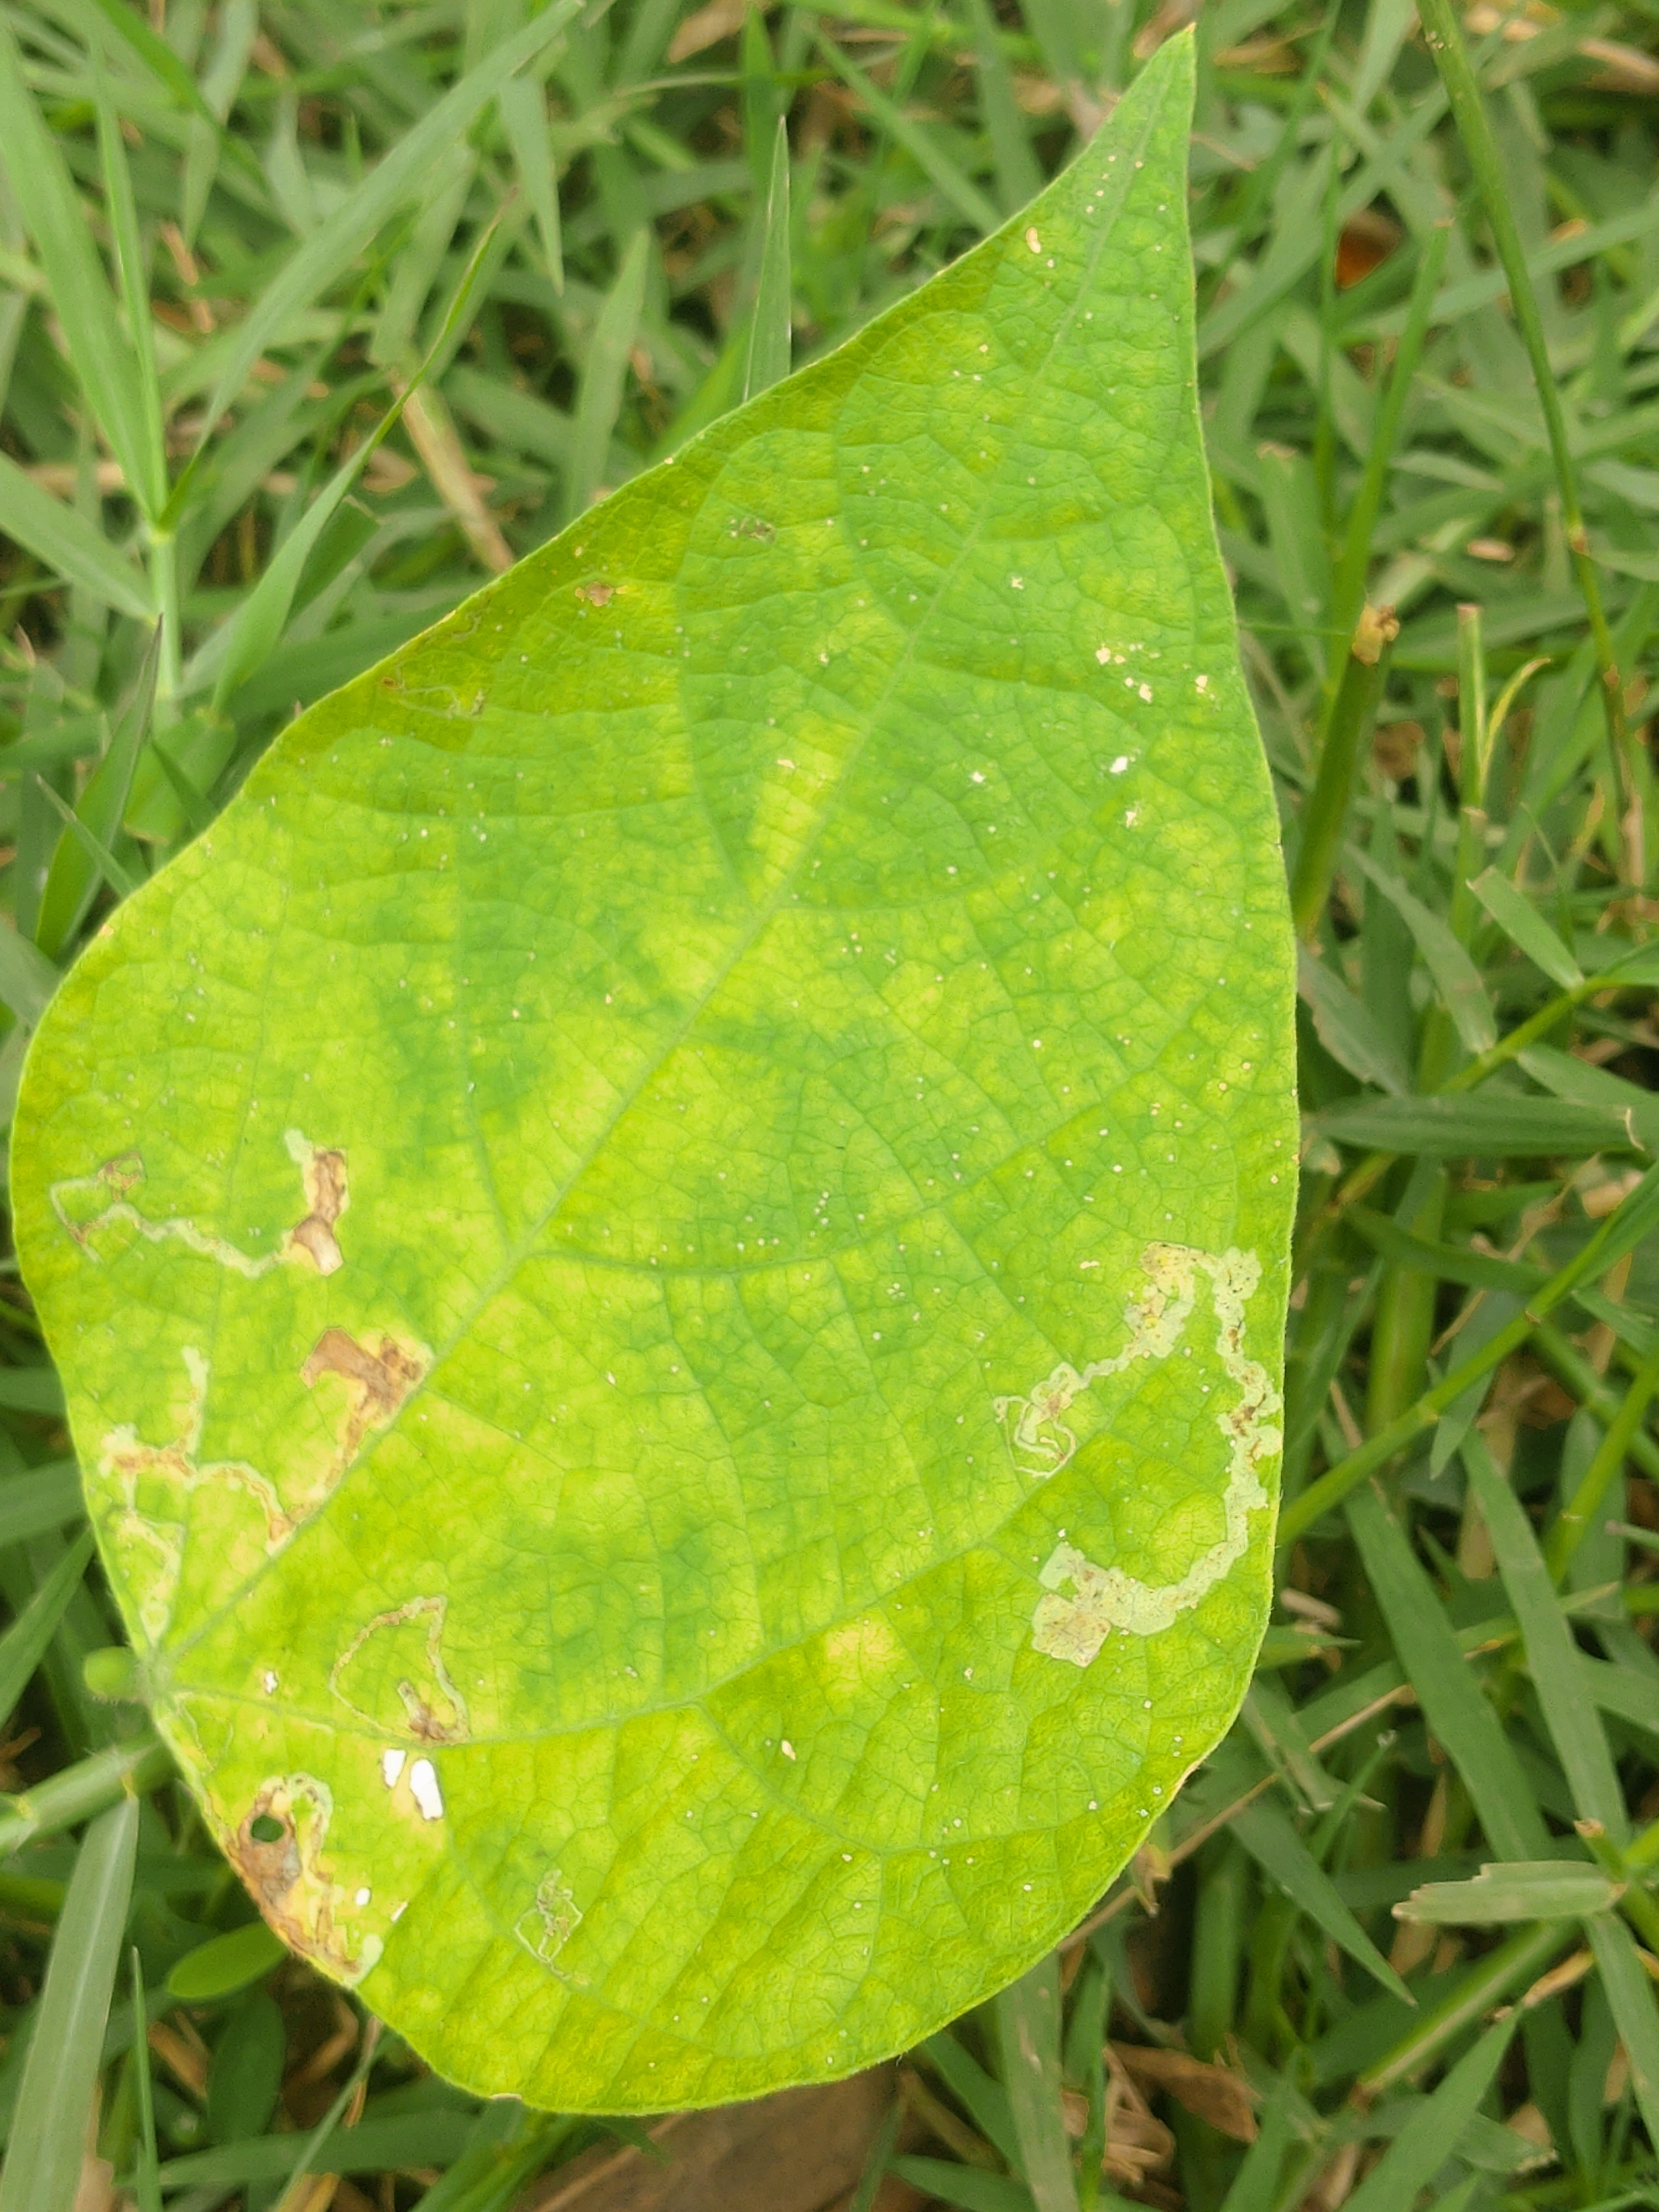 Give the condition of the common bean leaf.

rust
